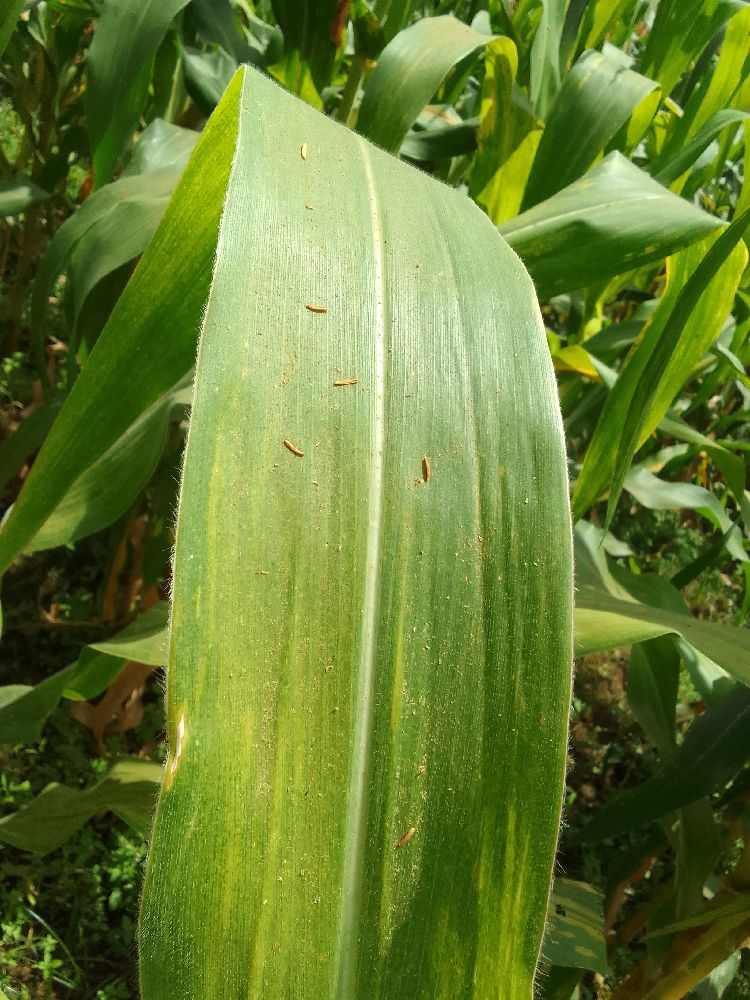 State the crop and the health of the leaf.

maize, maize lethal necrosis
